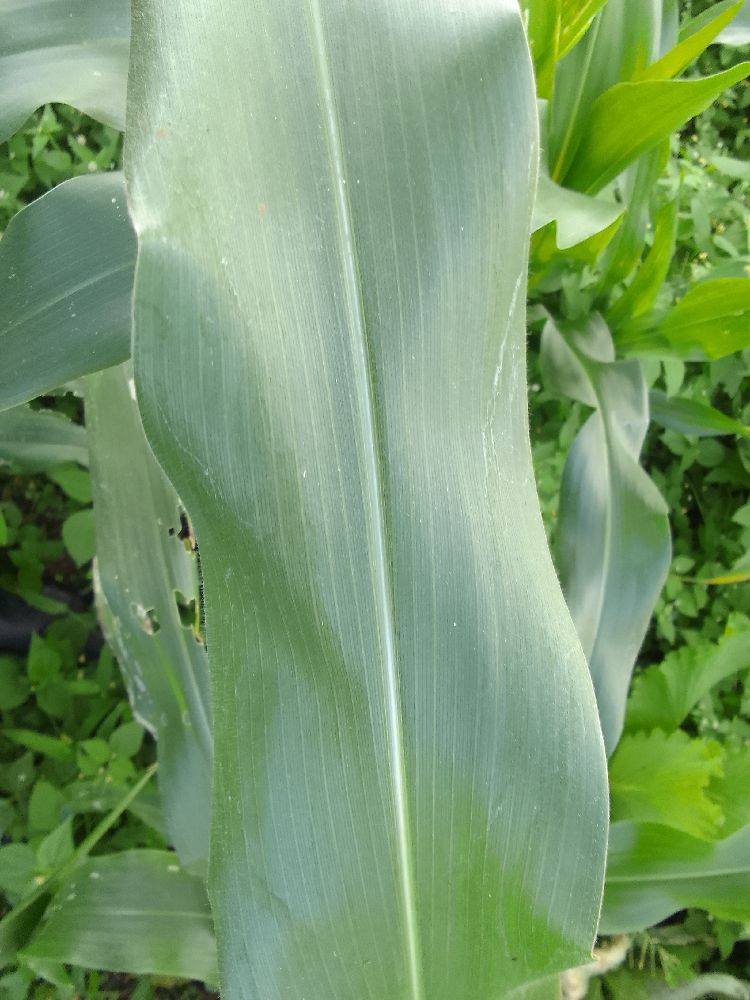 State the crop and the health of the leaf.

maize, healthy
